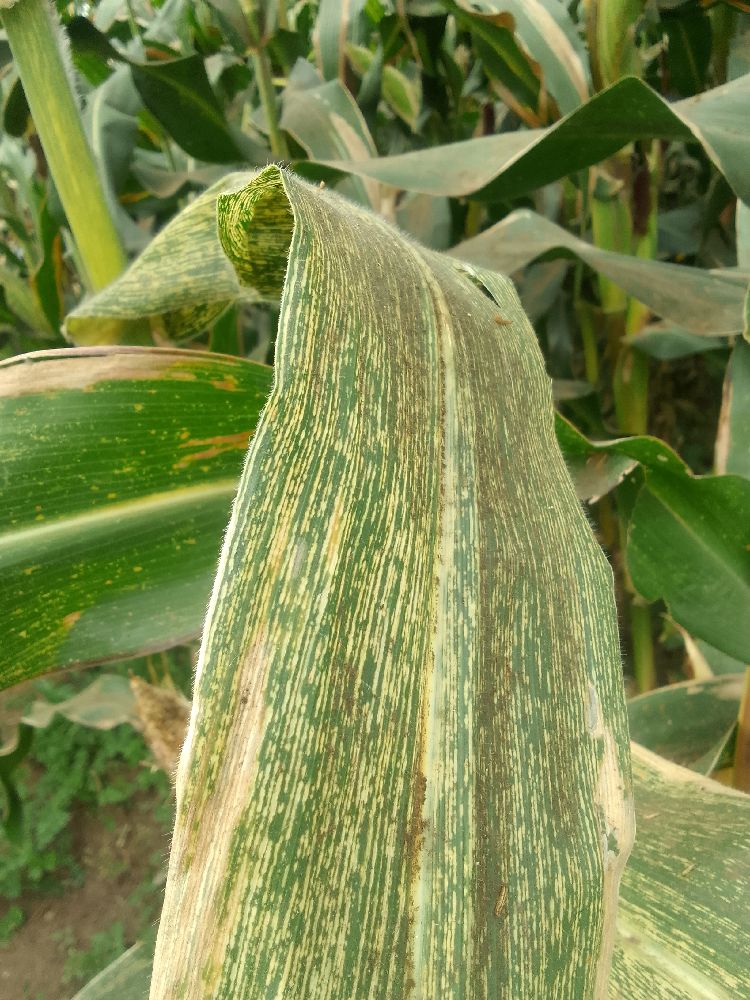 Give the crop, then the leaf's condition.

maize, maize streak virus
